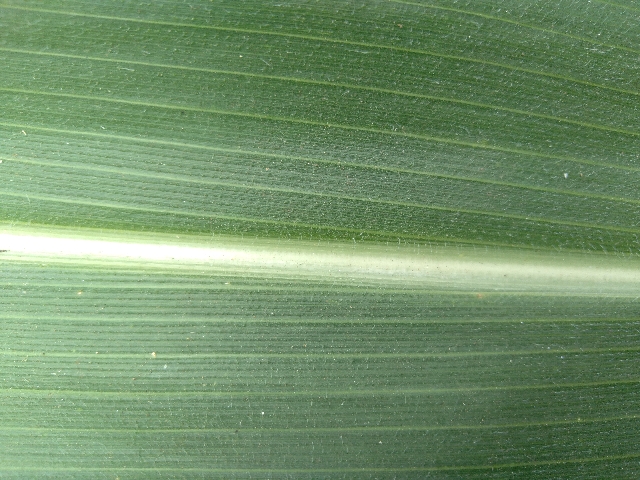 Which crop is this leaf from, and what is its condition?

maize, healthy
